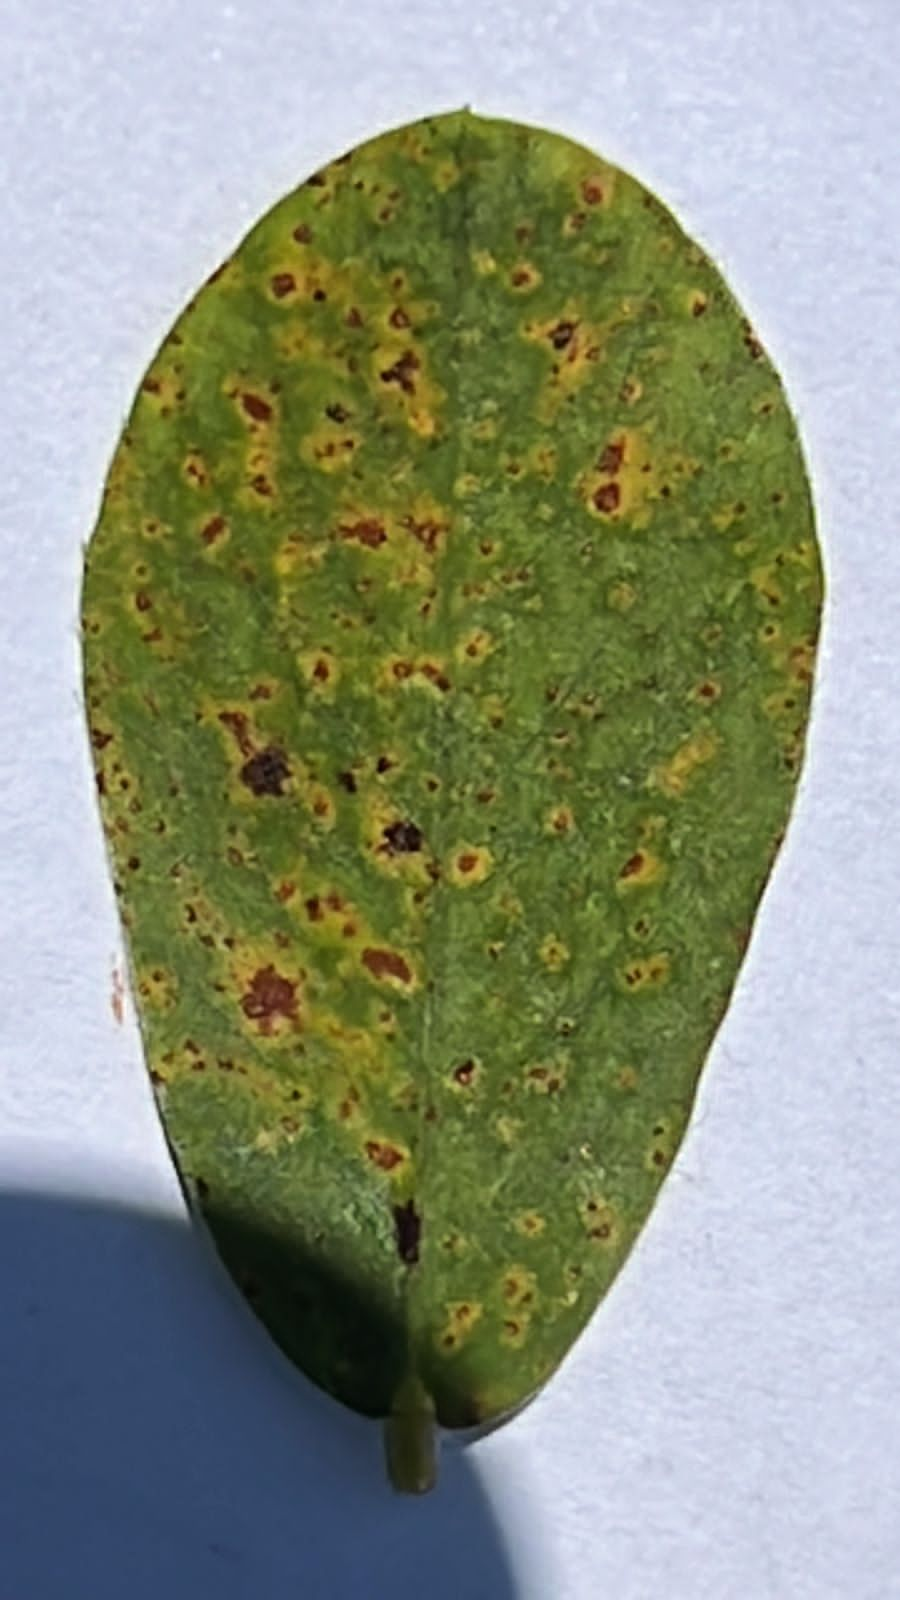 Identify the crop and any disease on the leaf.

peanut, puccinia arachidis
